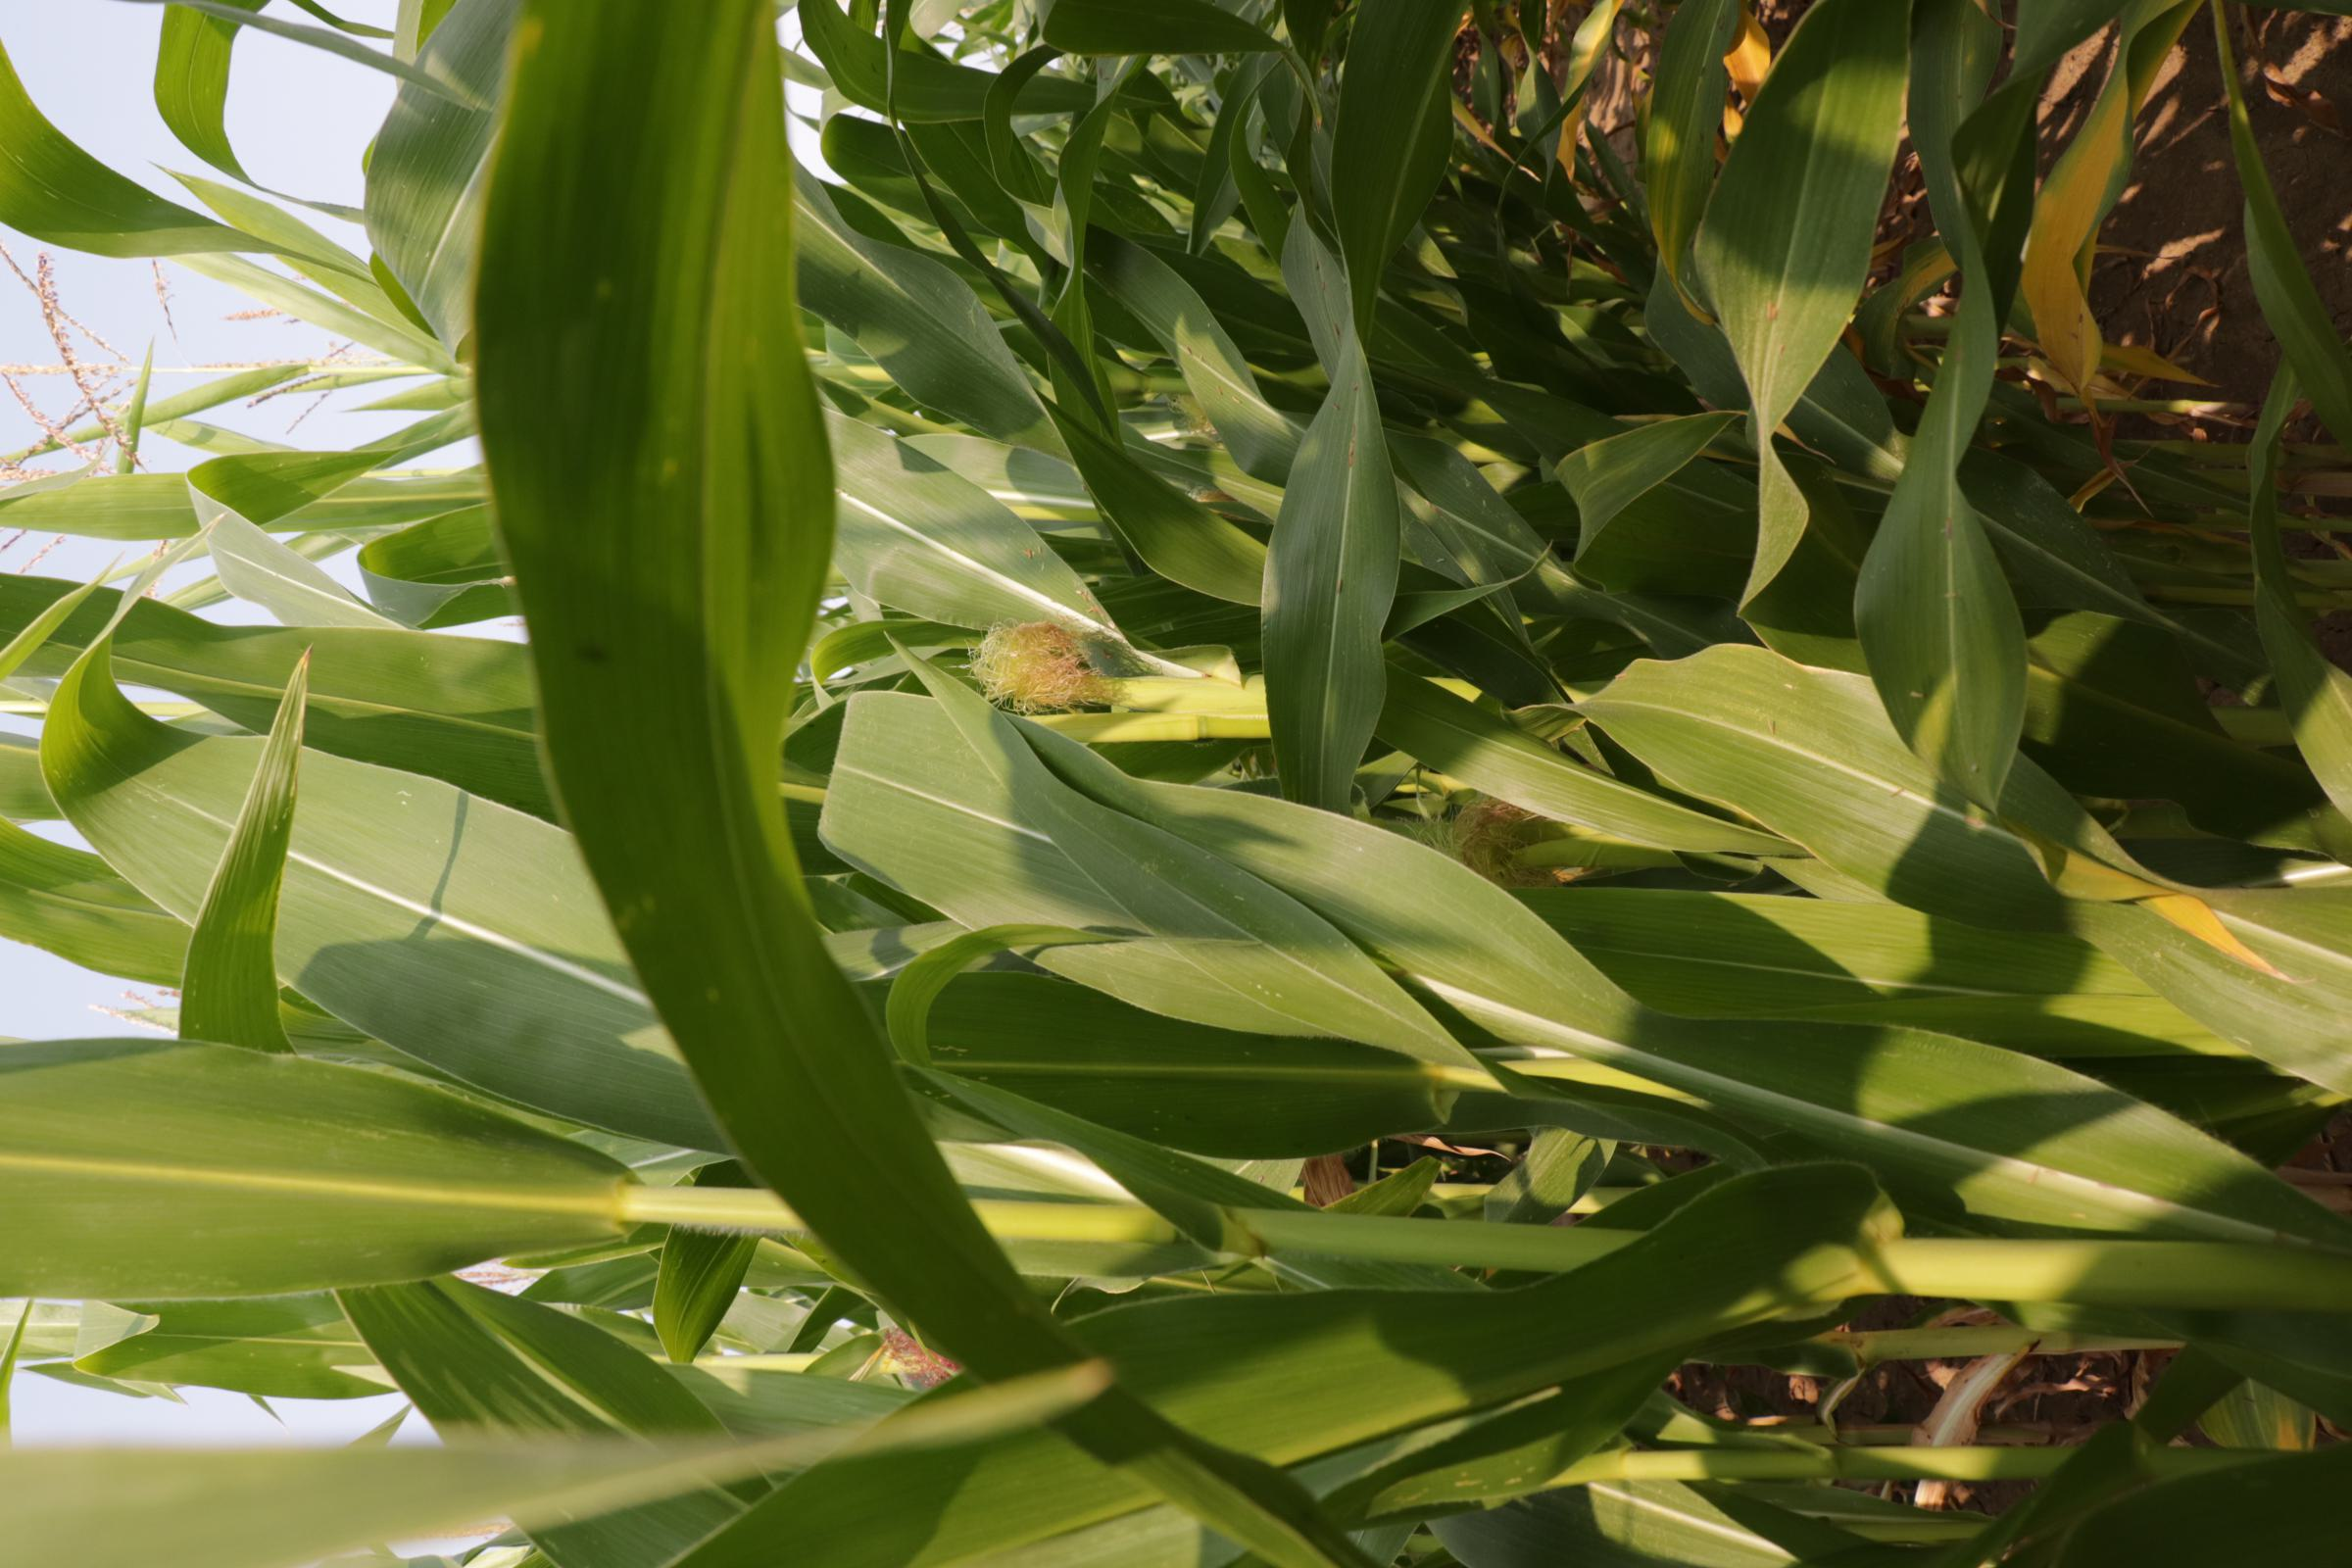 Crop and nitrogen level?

maize, reduced nitrogen fertilisation
